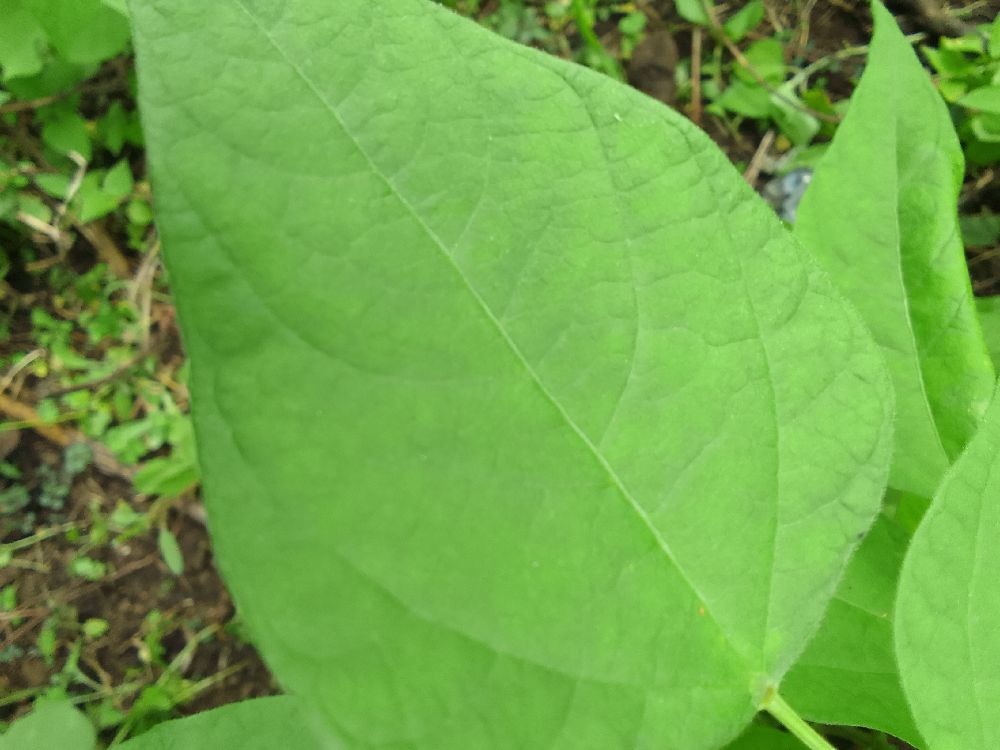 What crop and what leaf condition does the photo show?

common bean, healthy
